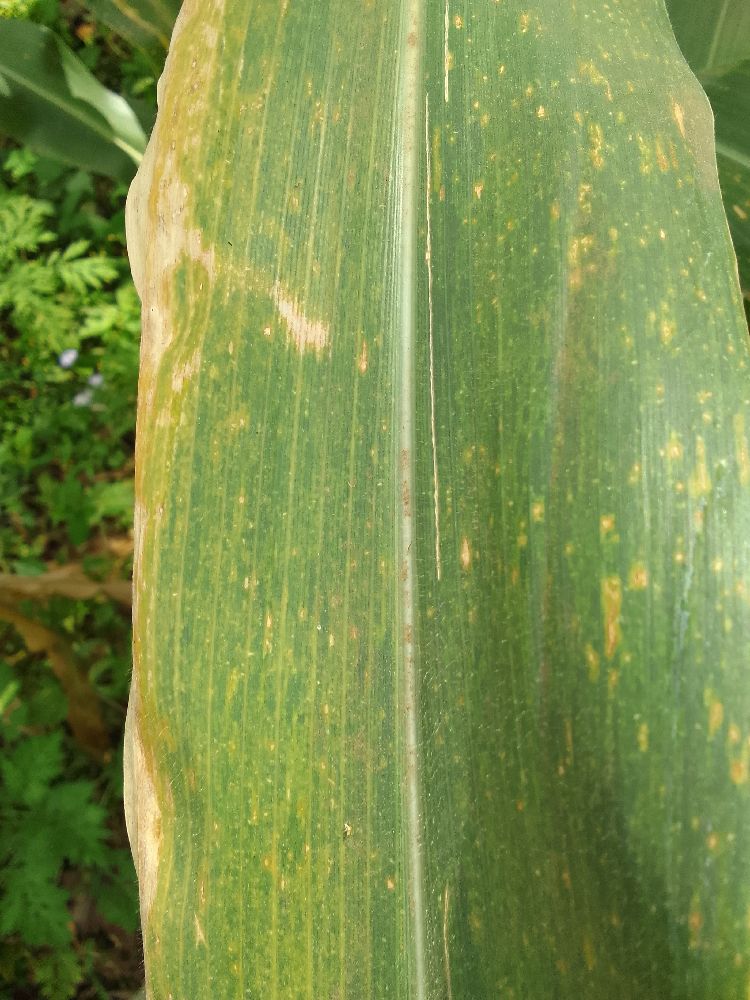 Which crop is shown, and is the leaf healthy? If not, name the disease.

maize, maize lethal necrosis
